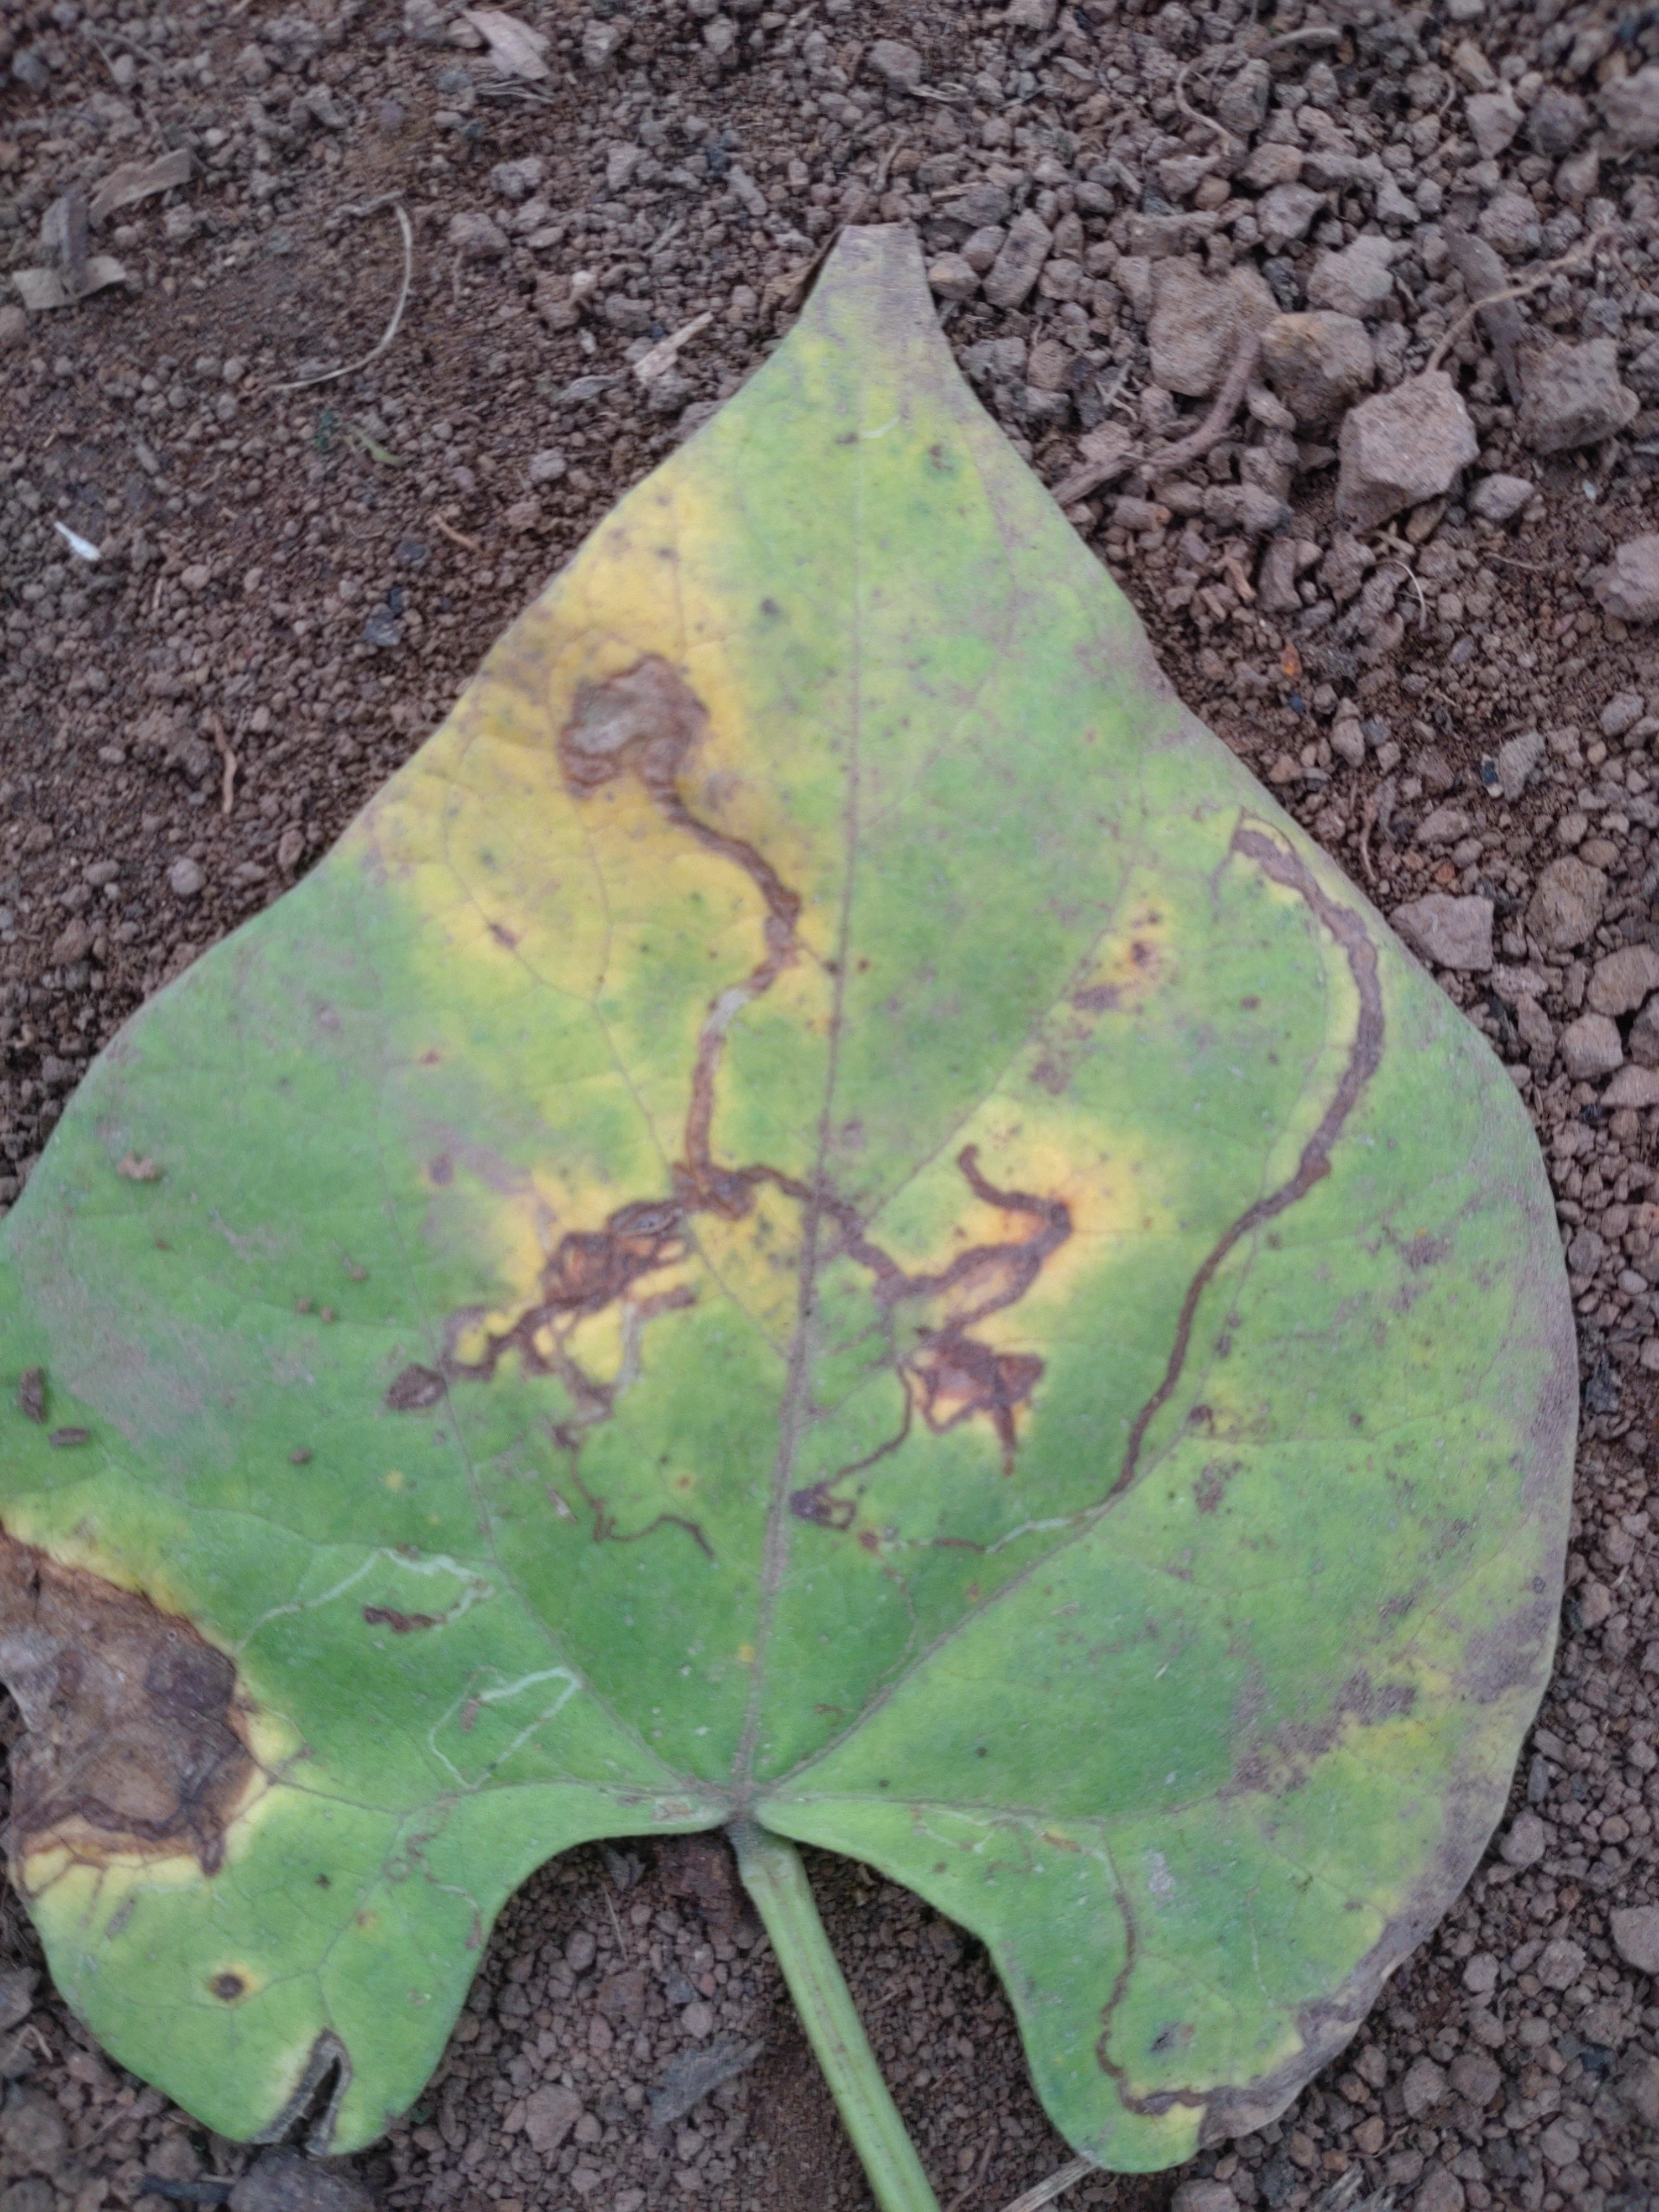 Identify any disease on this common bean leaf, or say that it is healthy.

rust
